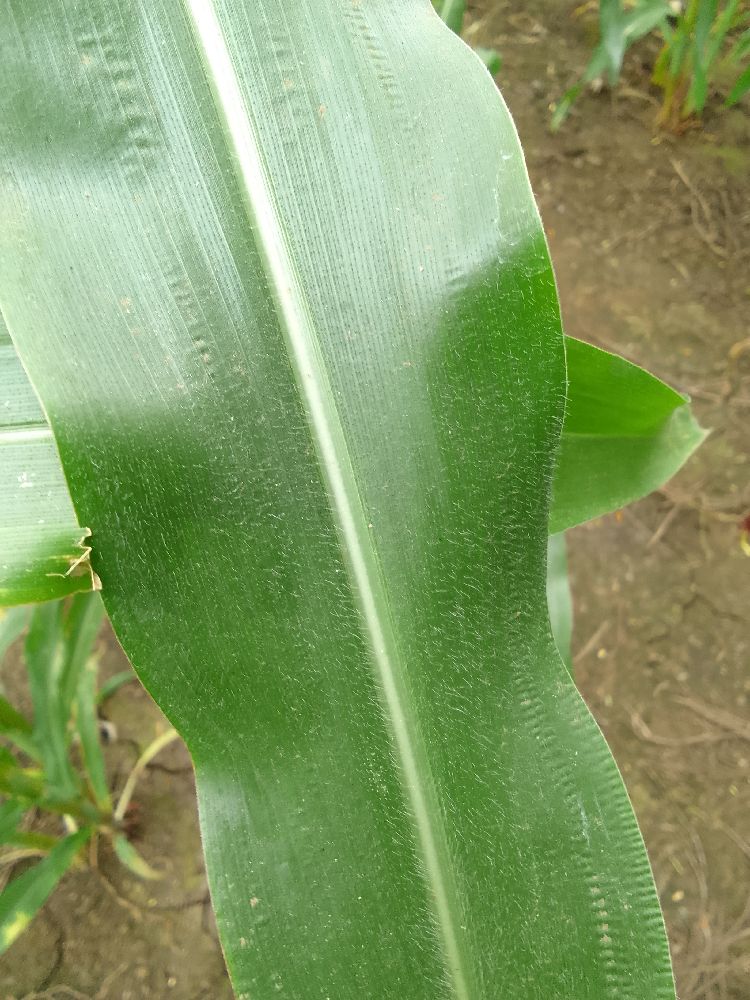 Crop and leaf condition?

maize, healthy
